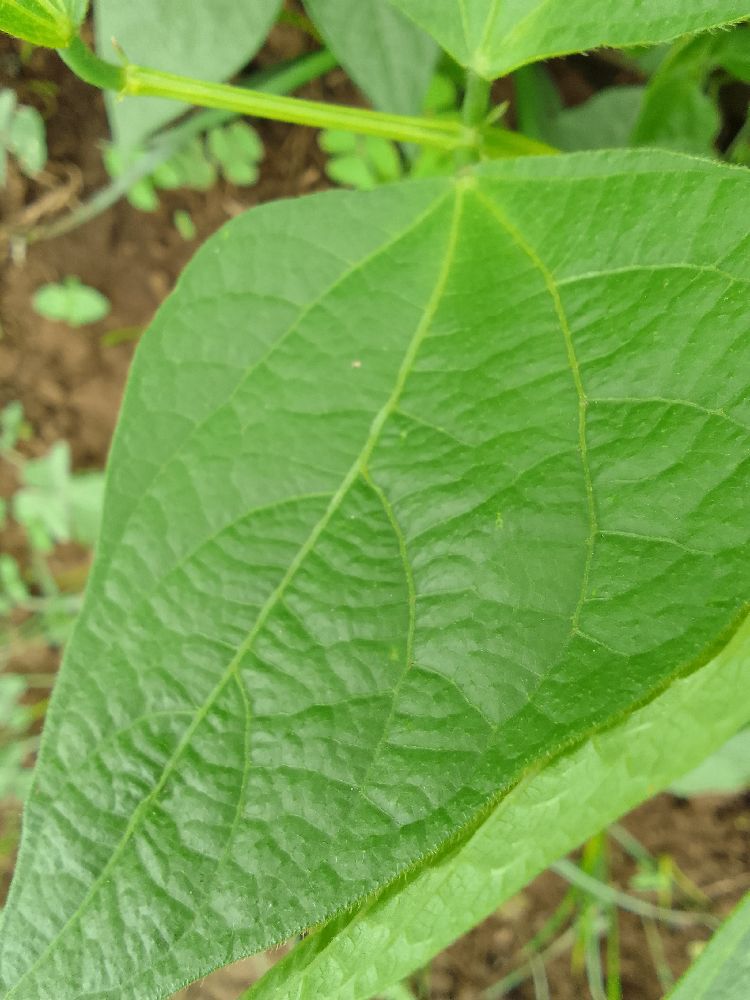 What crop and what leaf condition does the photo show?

common bean, healthy
